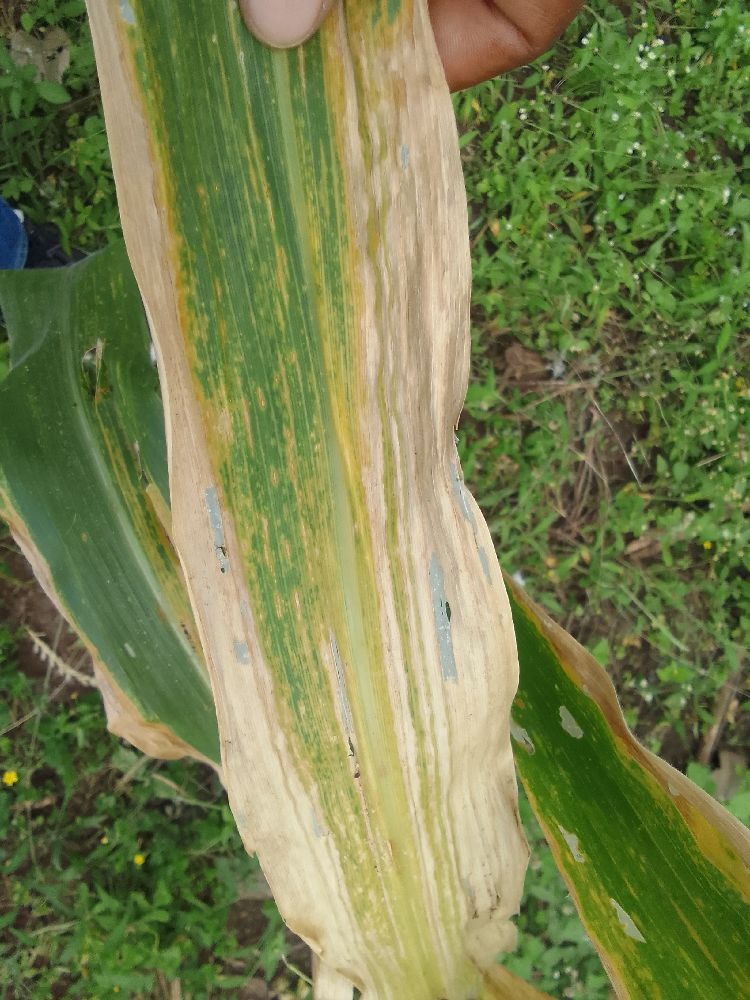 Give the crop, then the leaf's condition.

maize, maize lethal necrosis
